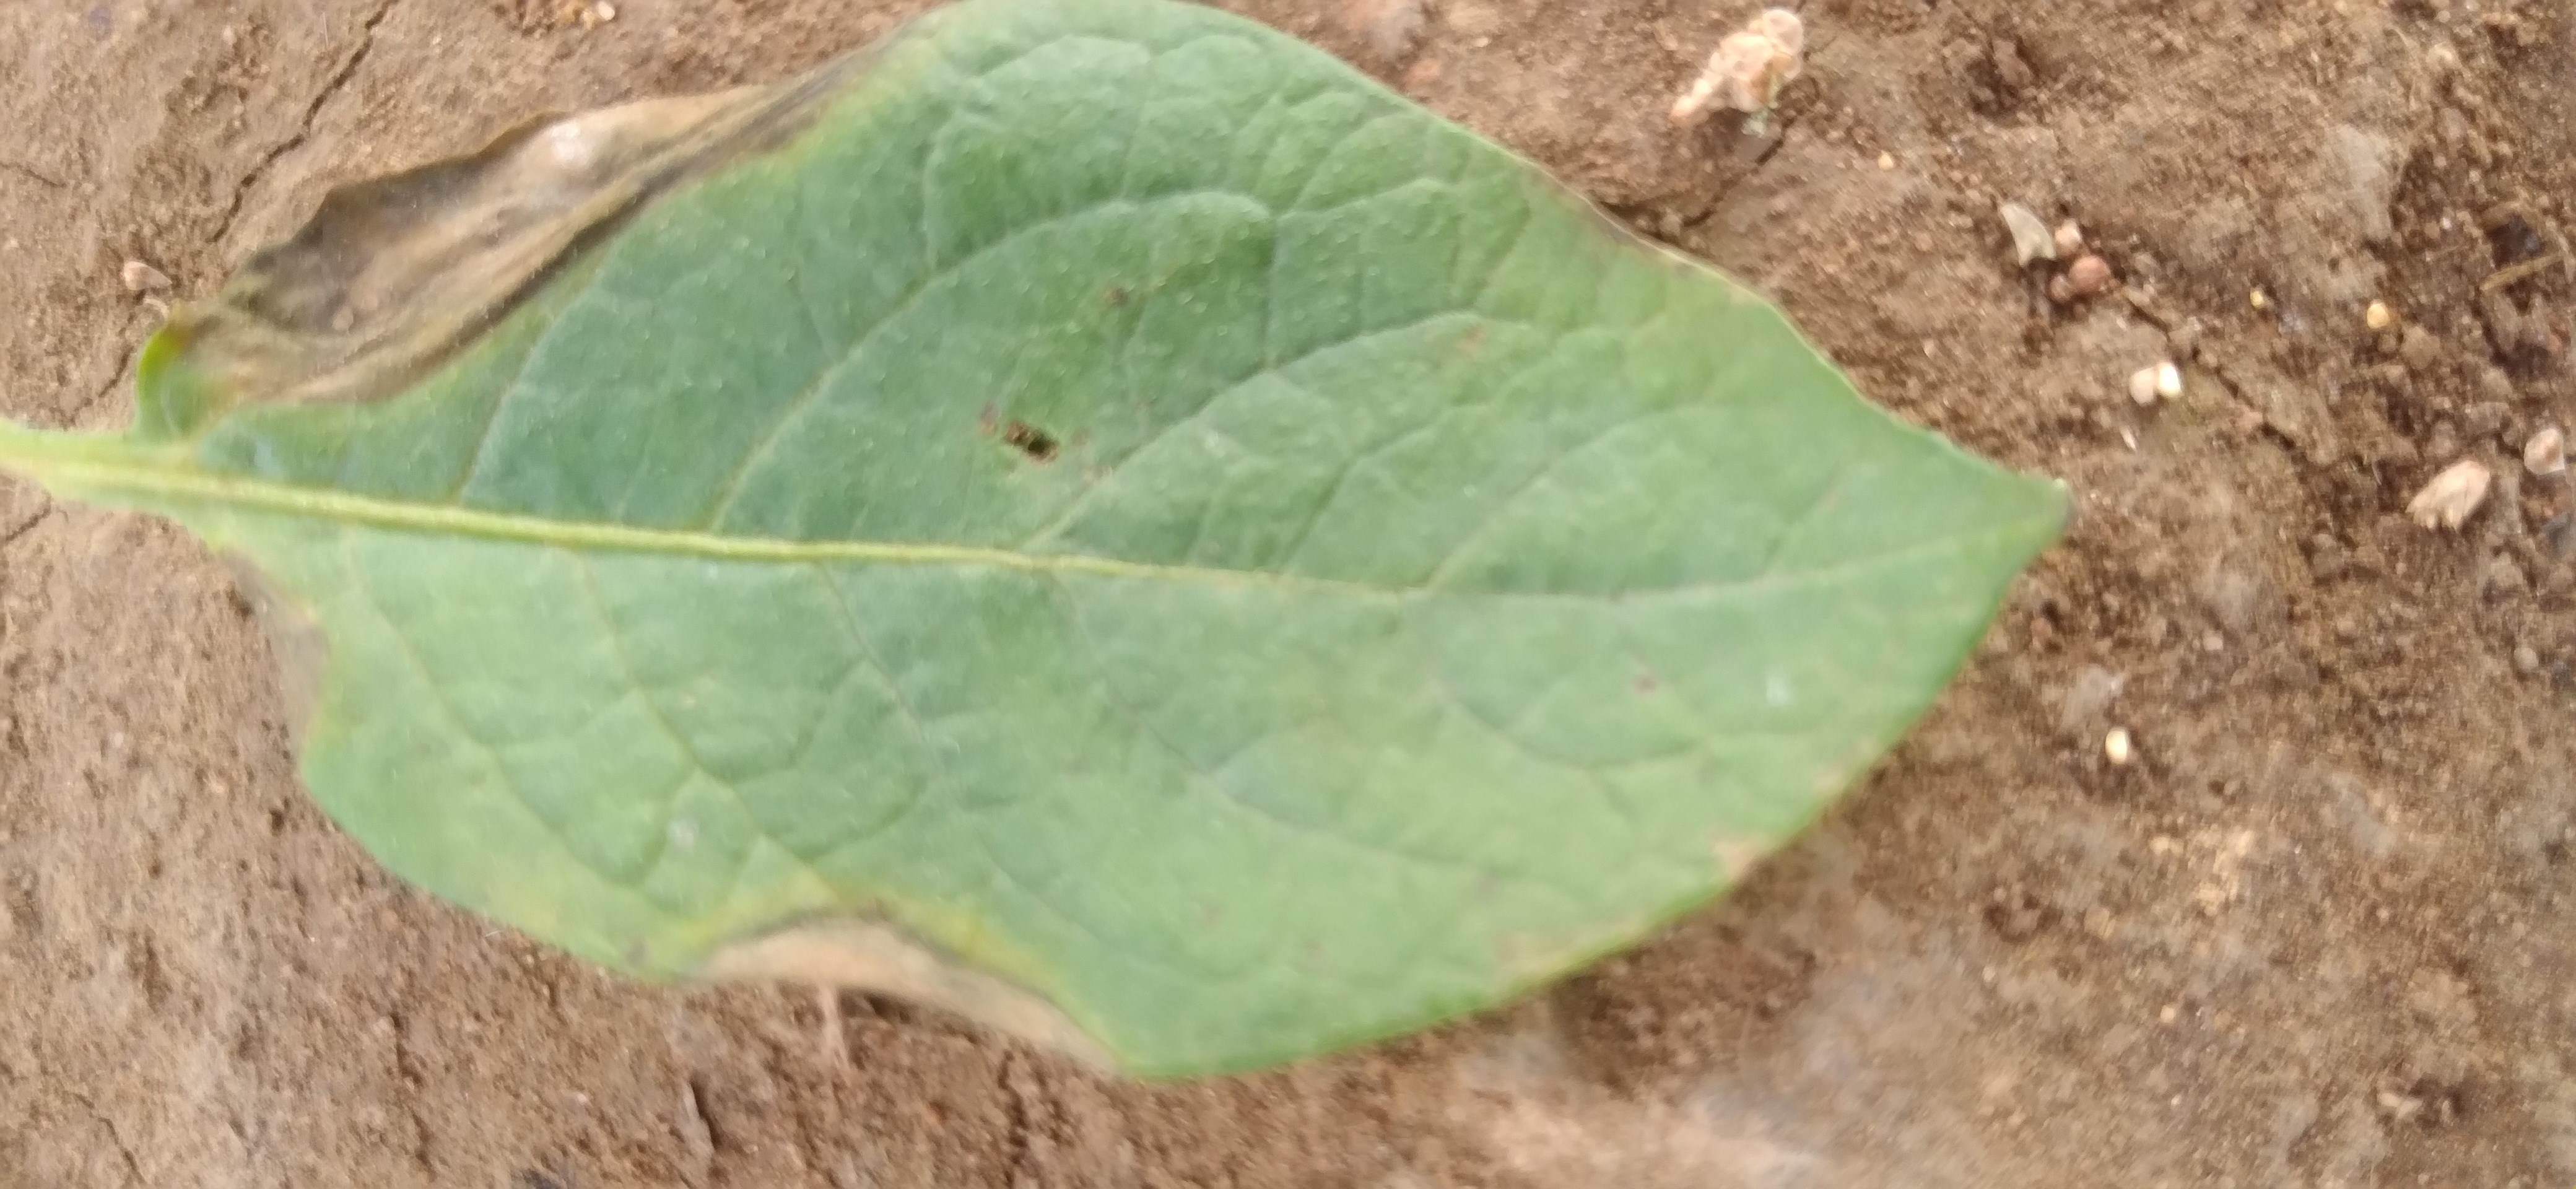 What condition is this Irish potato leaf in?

early blight
